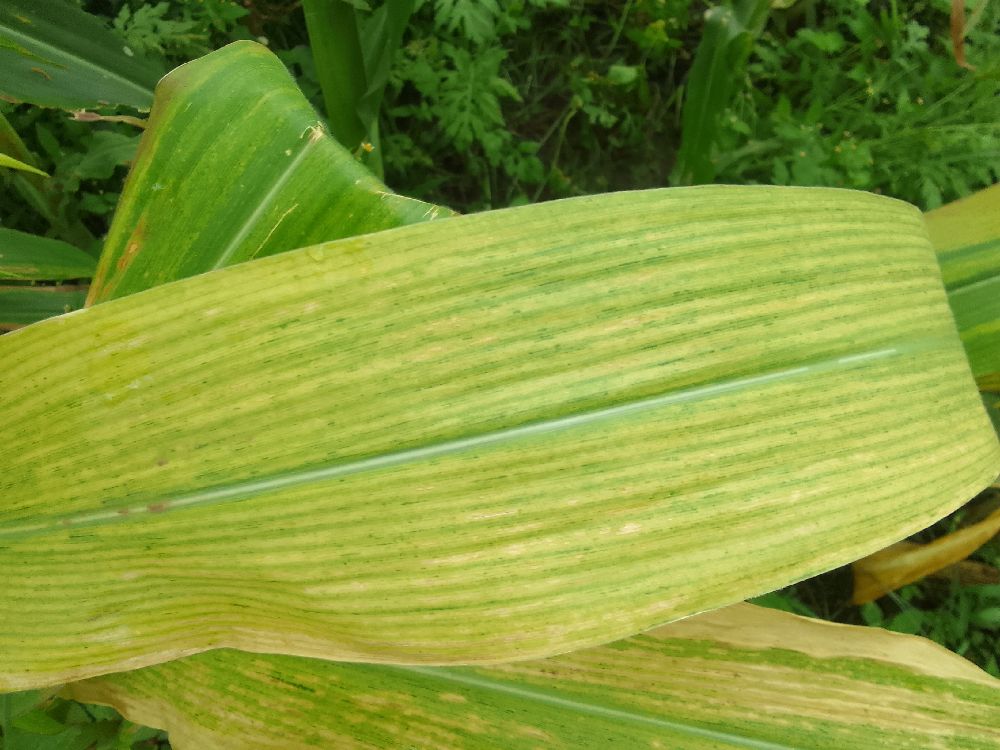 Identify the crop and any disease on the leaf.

maize, maize lethal necrosis
